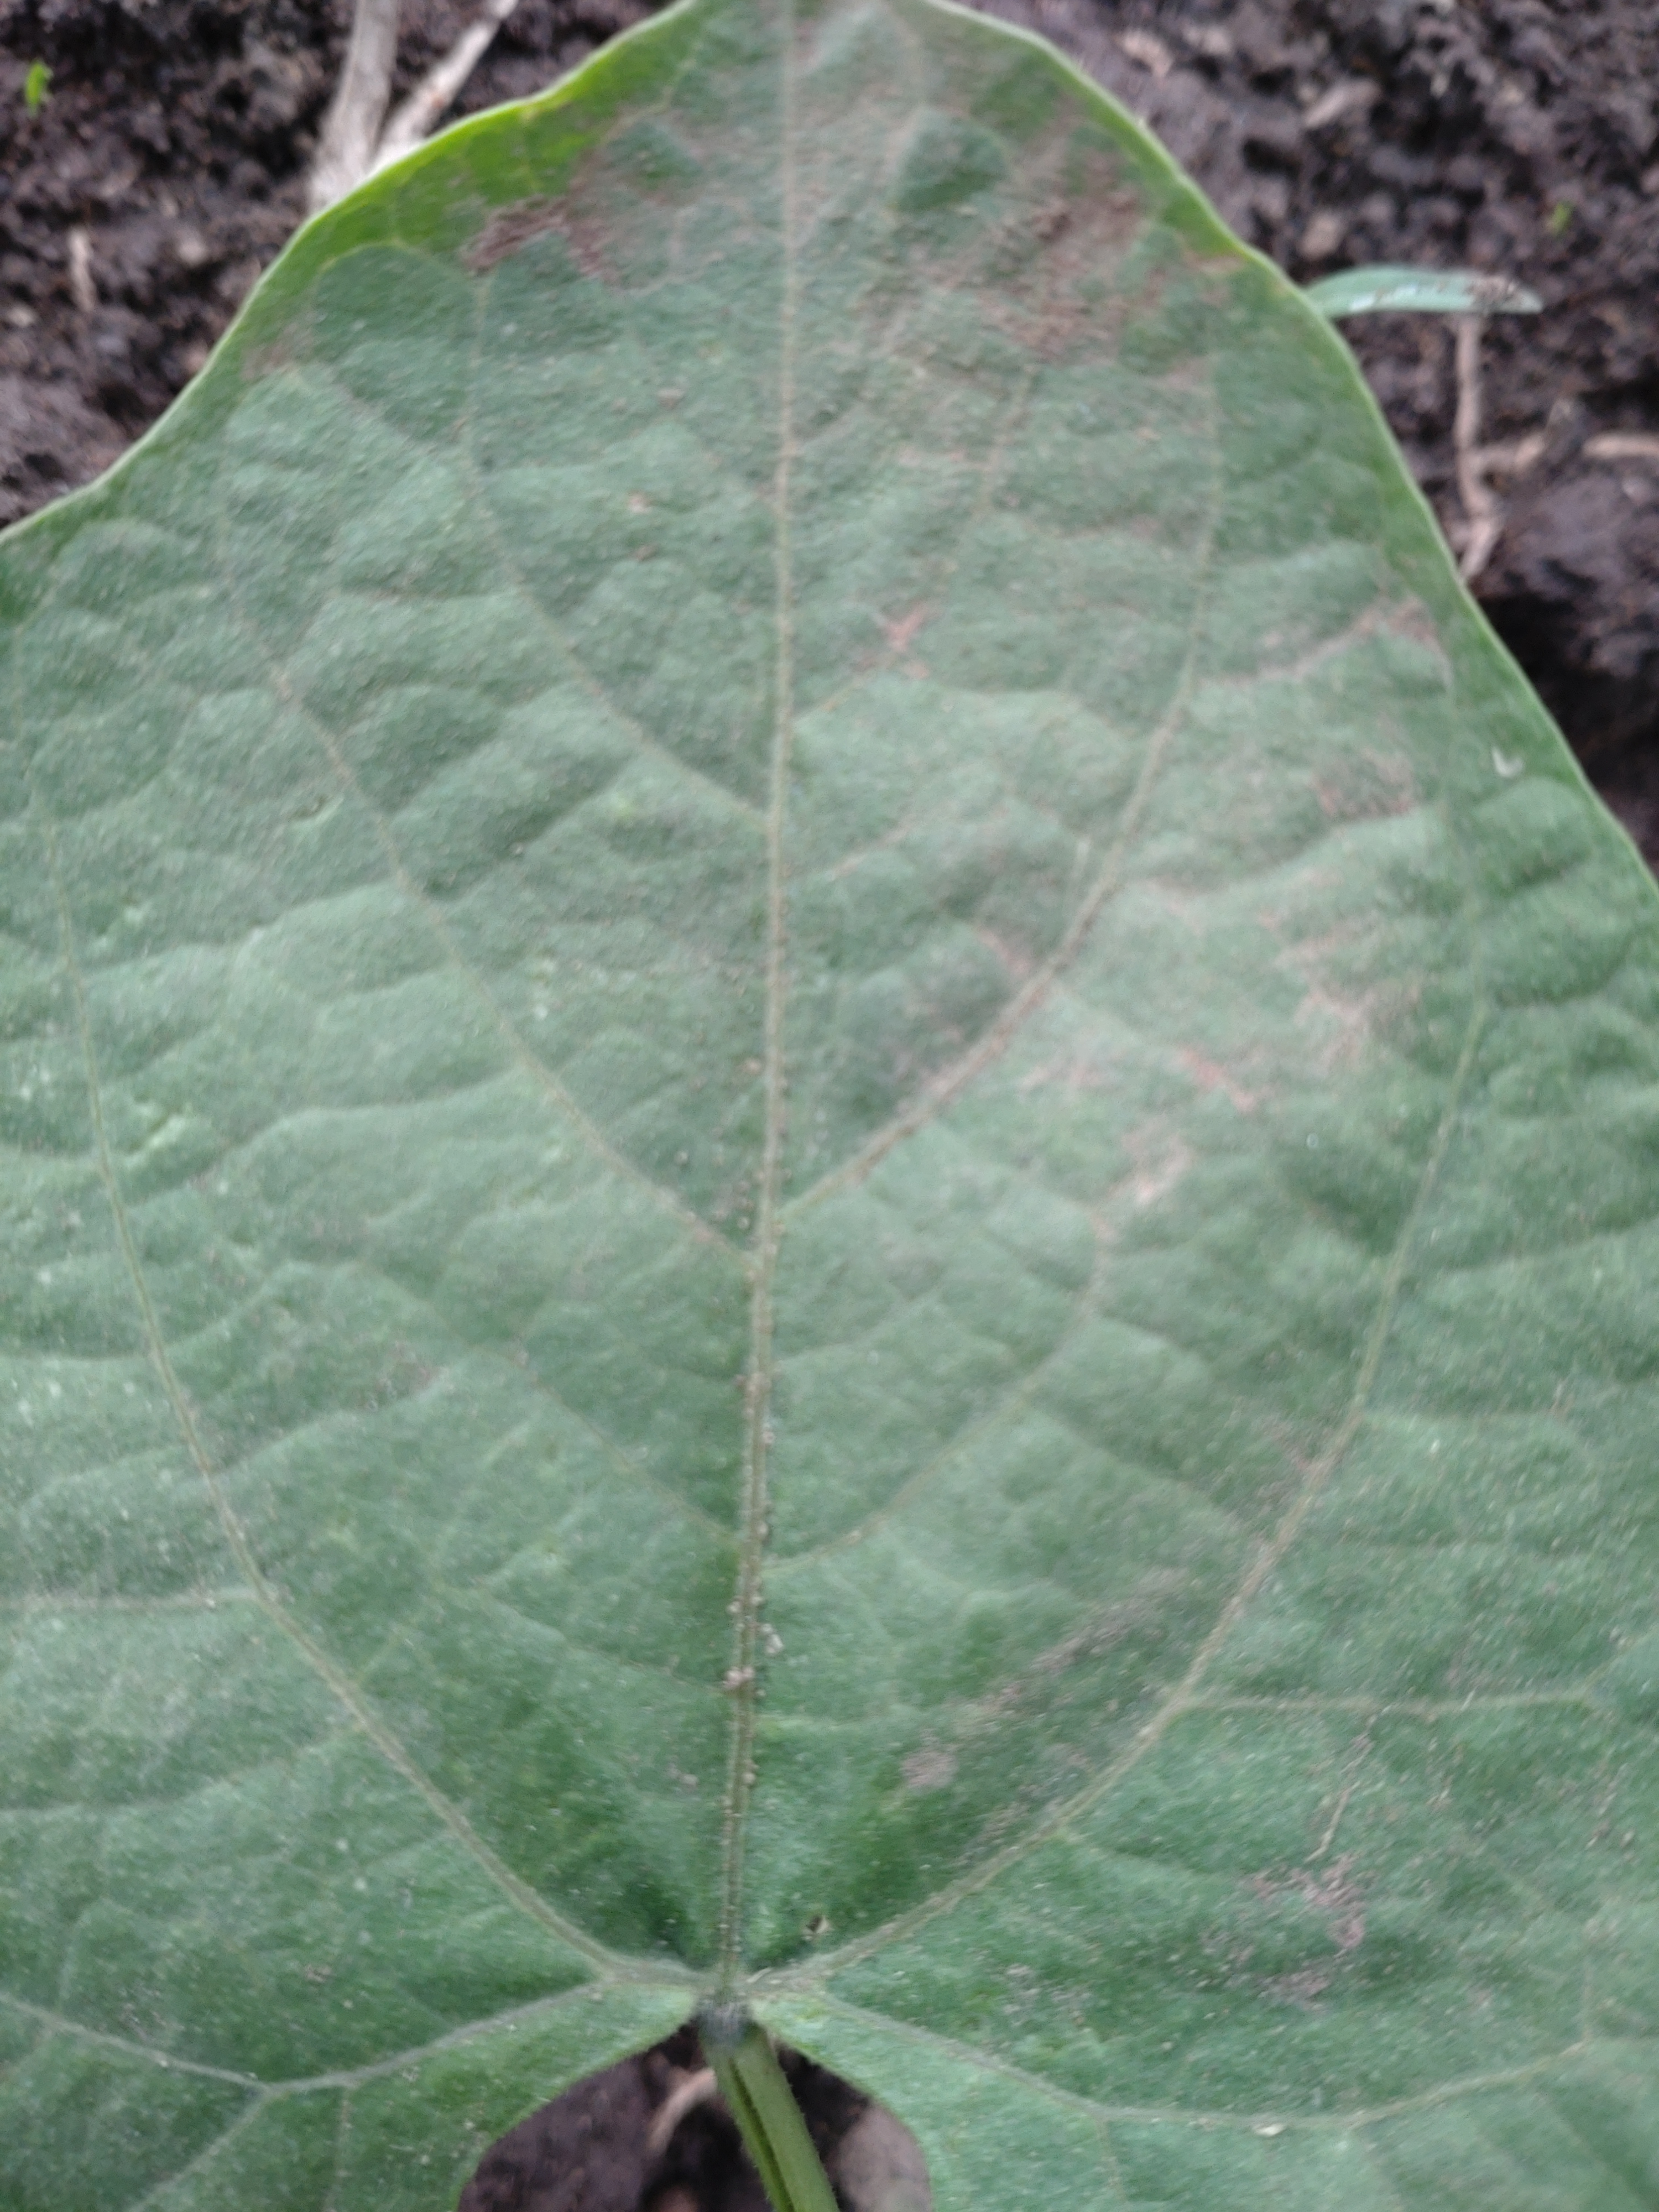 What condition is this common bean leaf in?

healthy
